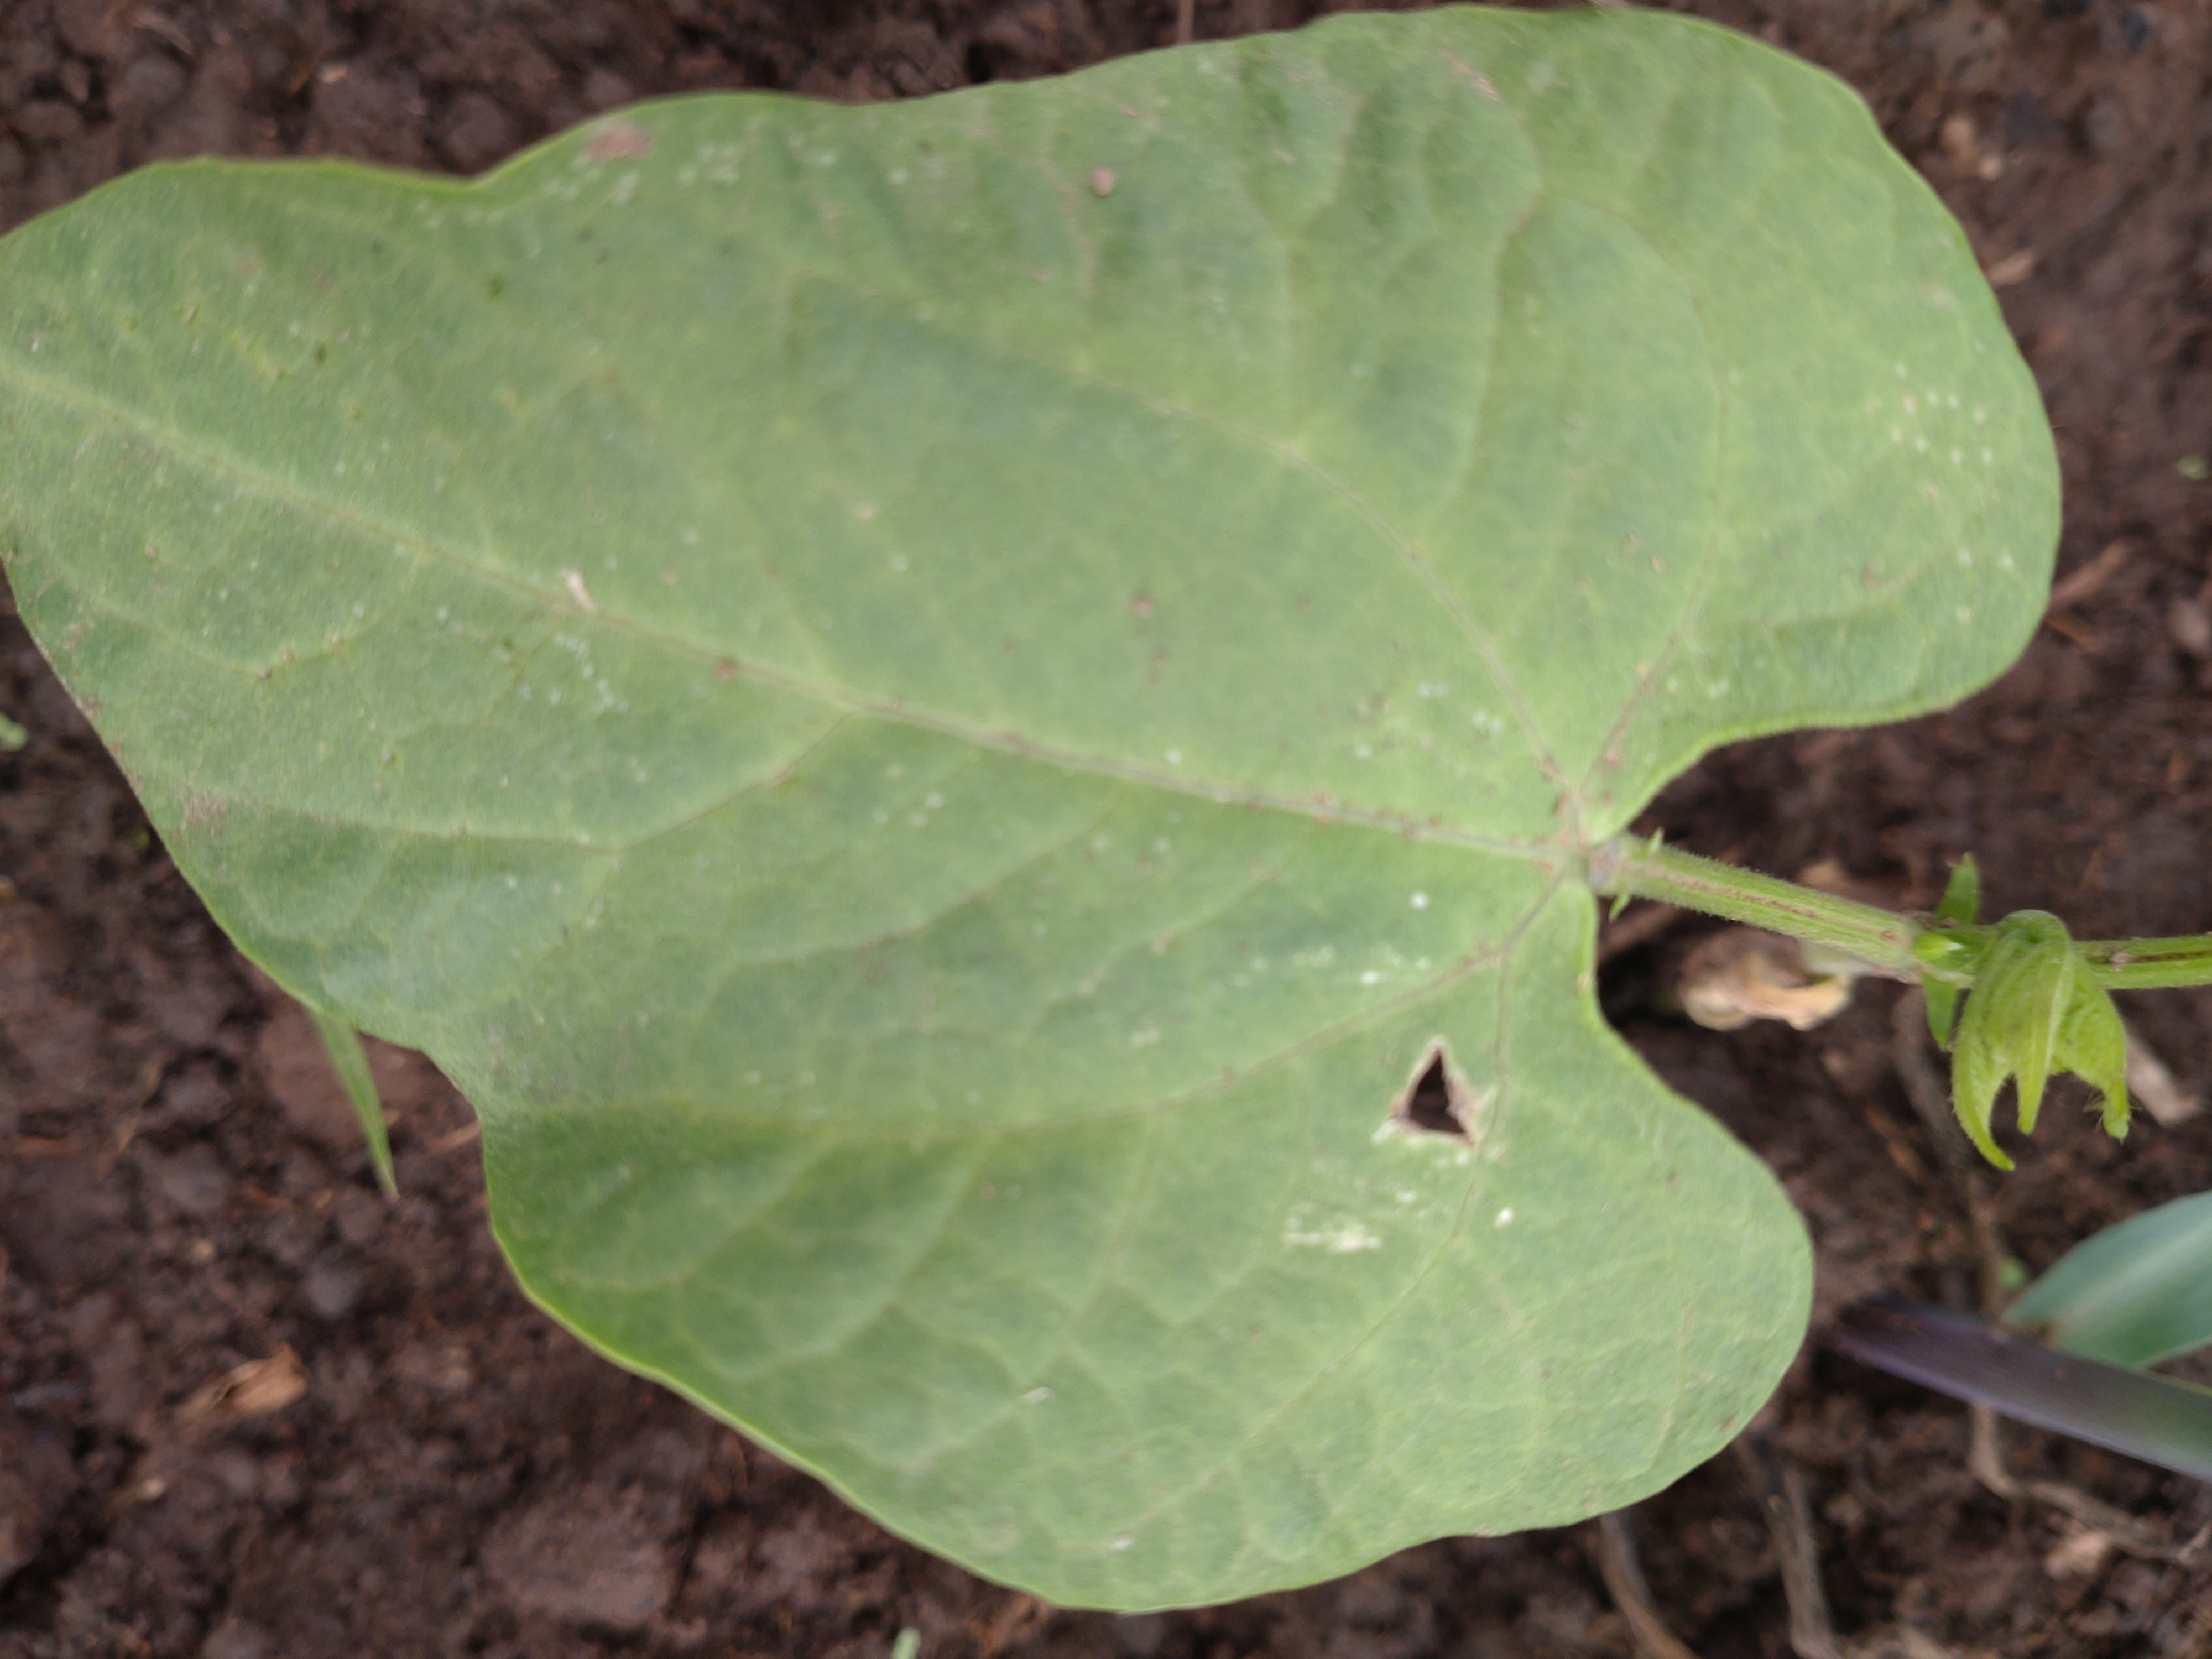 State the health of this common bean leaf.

healthy
